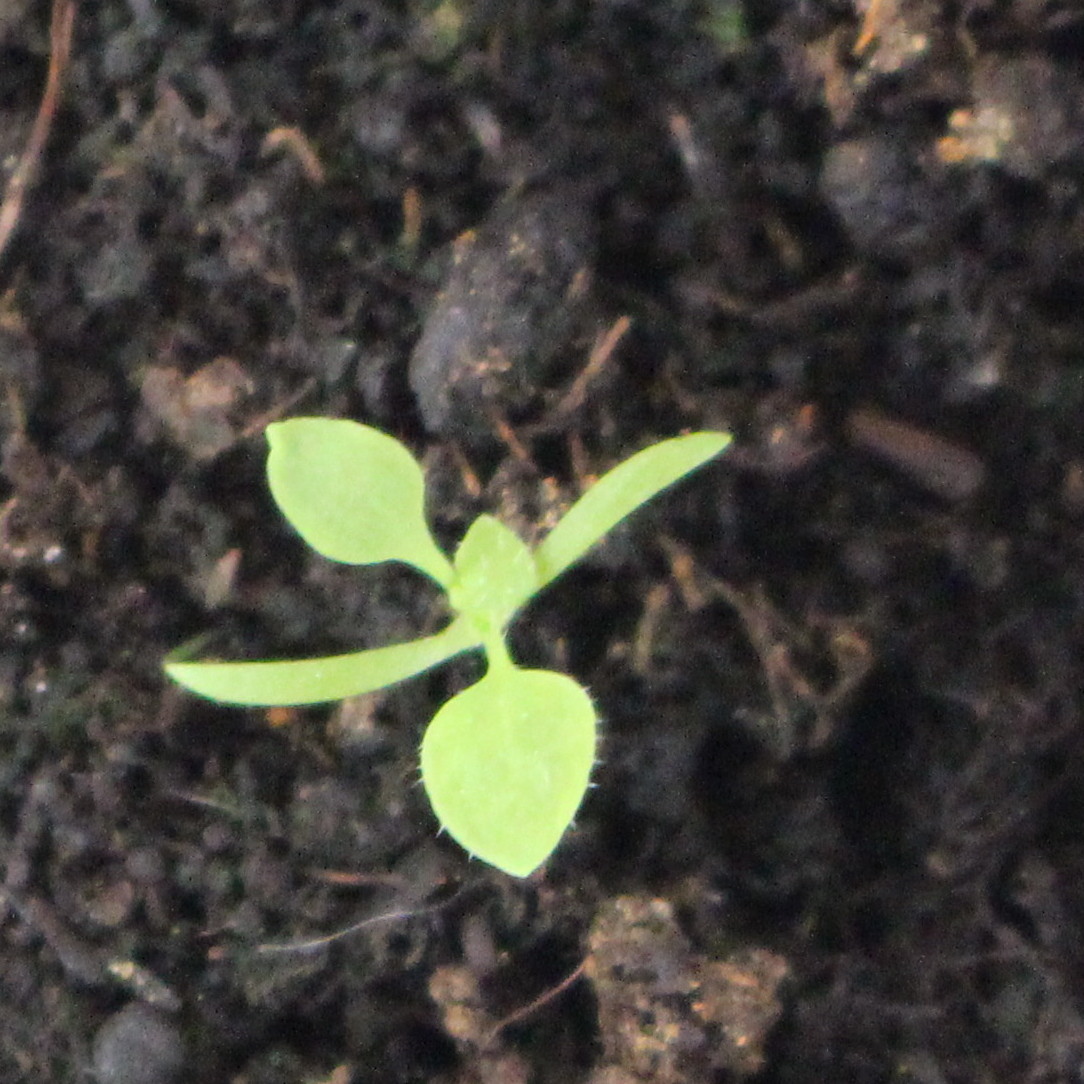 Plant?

Papaver rhoeas
